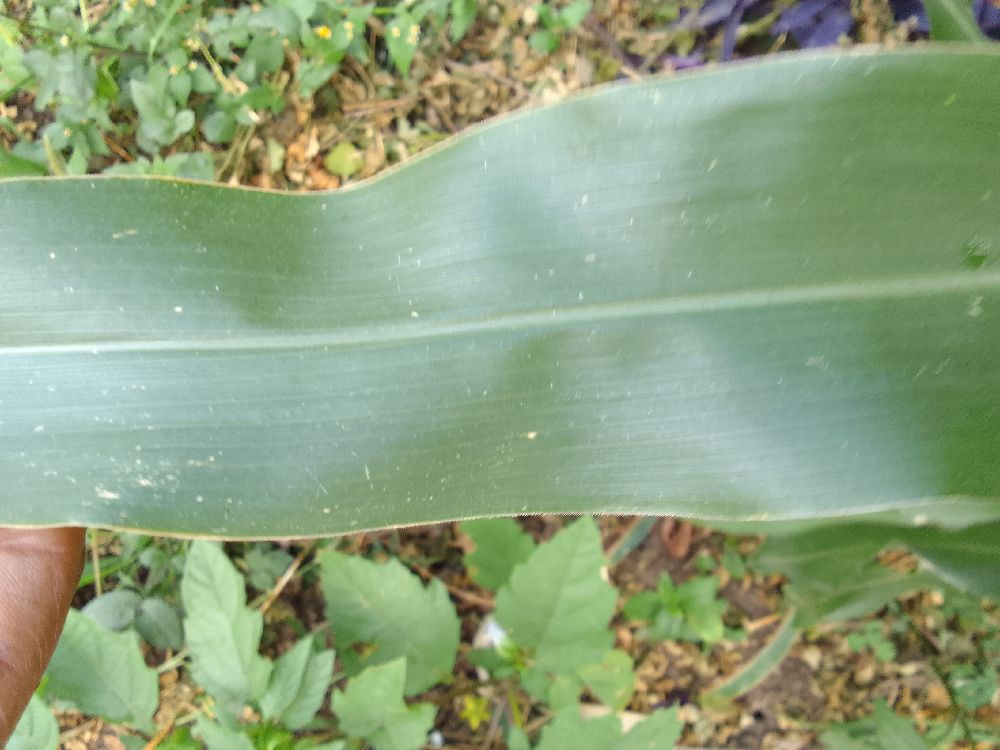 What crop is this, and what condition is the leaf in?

maize, healthy
